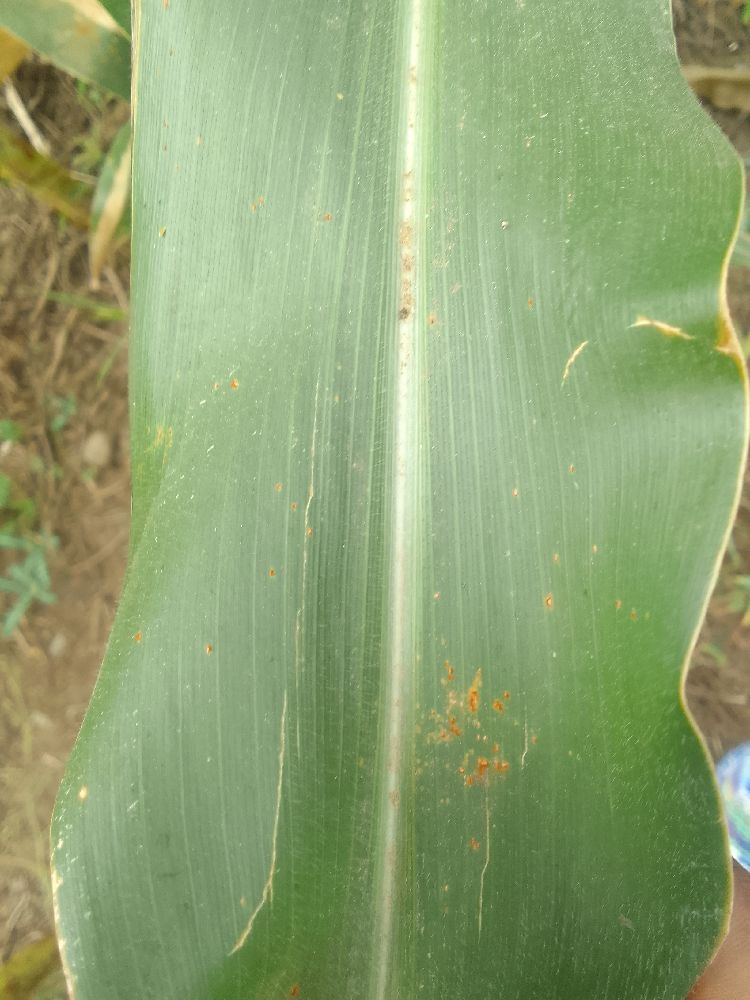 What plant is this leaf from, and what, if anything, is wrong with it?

maize, healthy
